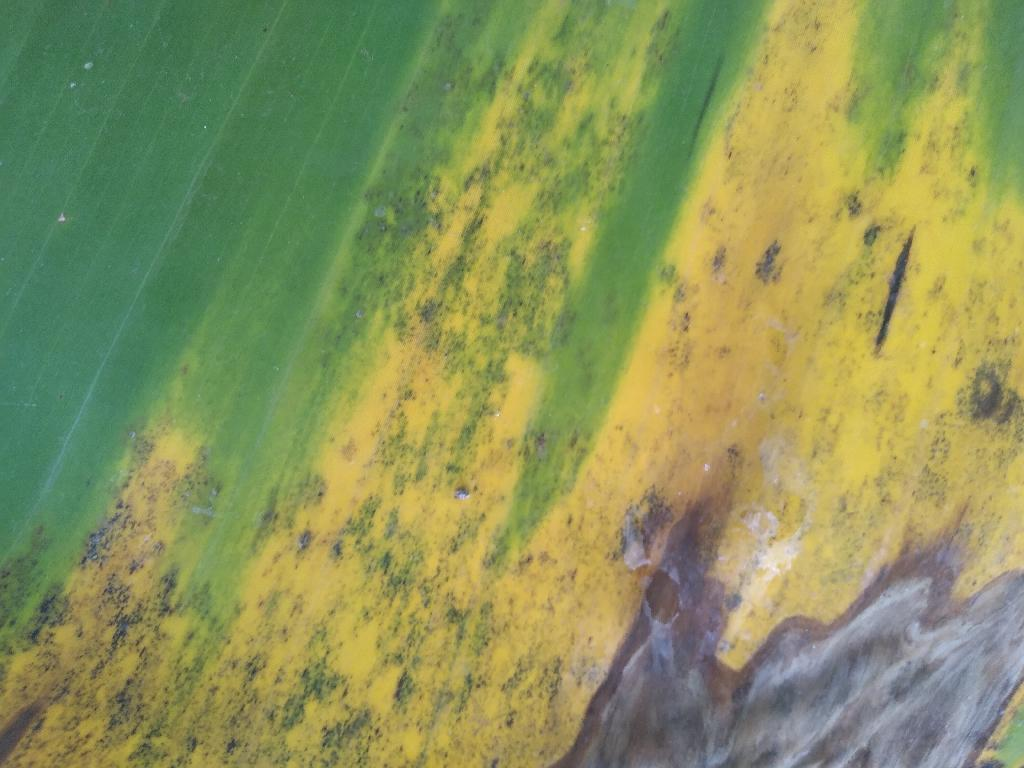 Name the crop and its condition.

banana, black sigatoka
